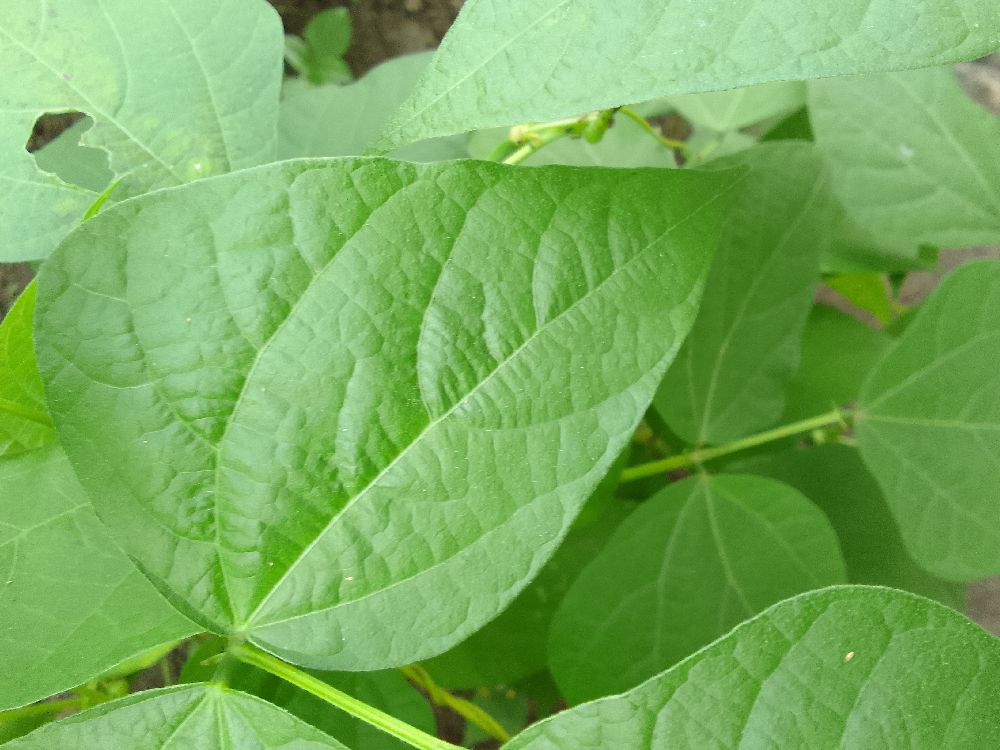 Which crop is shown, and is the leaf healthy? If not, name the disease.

common bean, healthy
